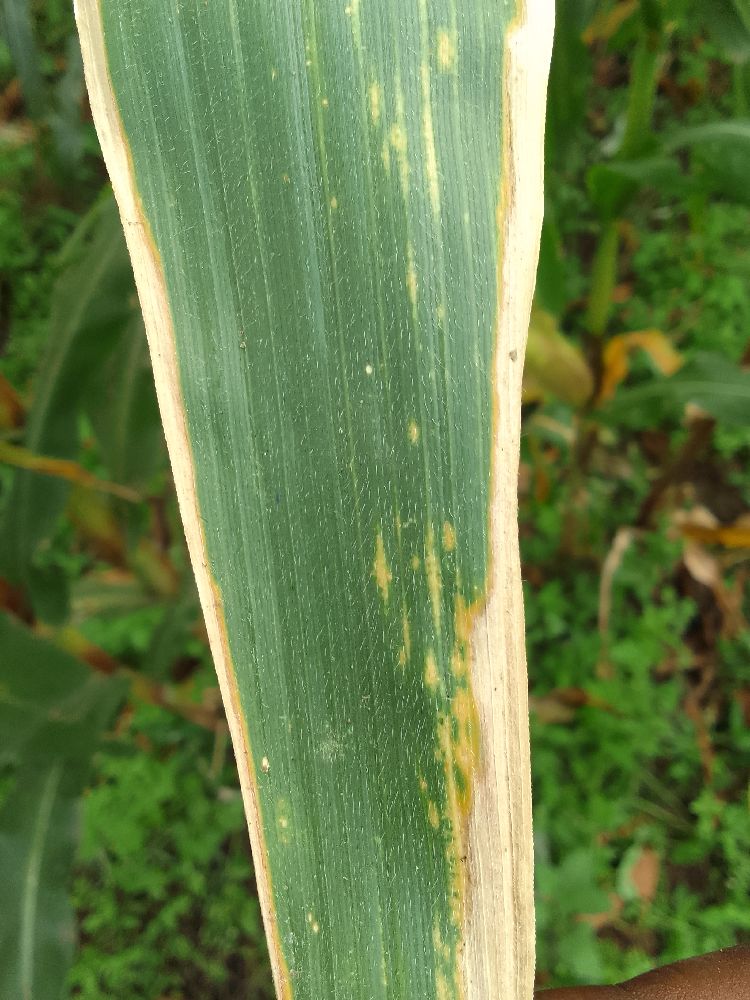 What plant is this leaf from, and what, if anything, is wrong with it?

maize, maize lethal necrosis
